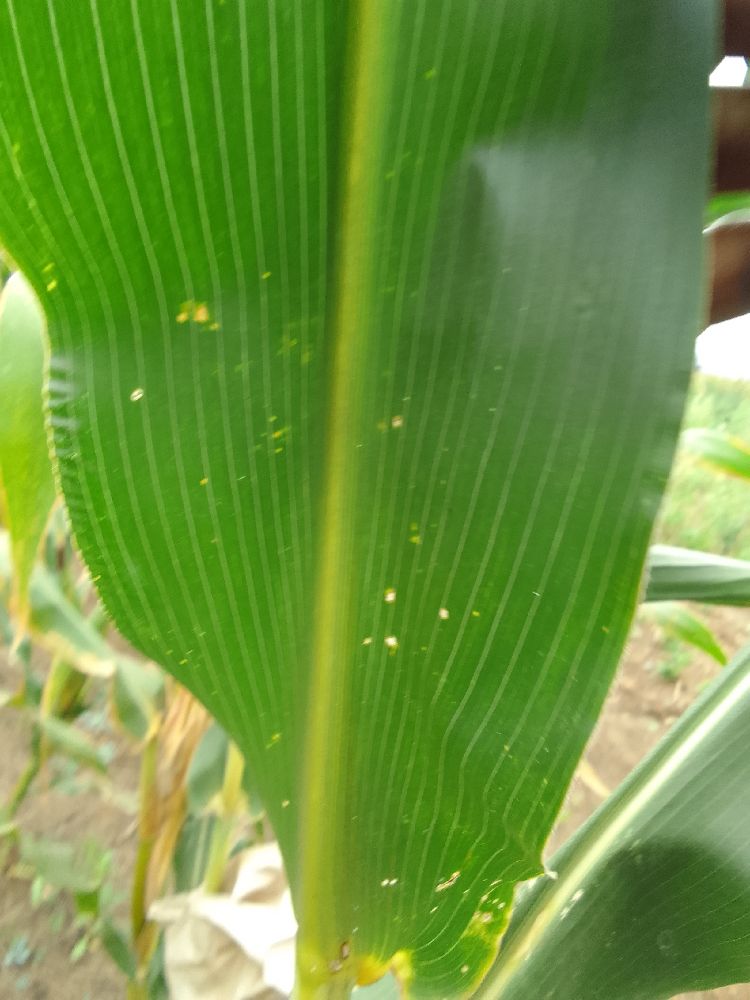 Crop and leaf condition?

maize, healthy
